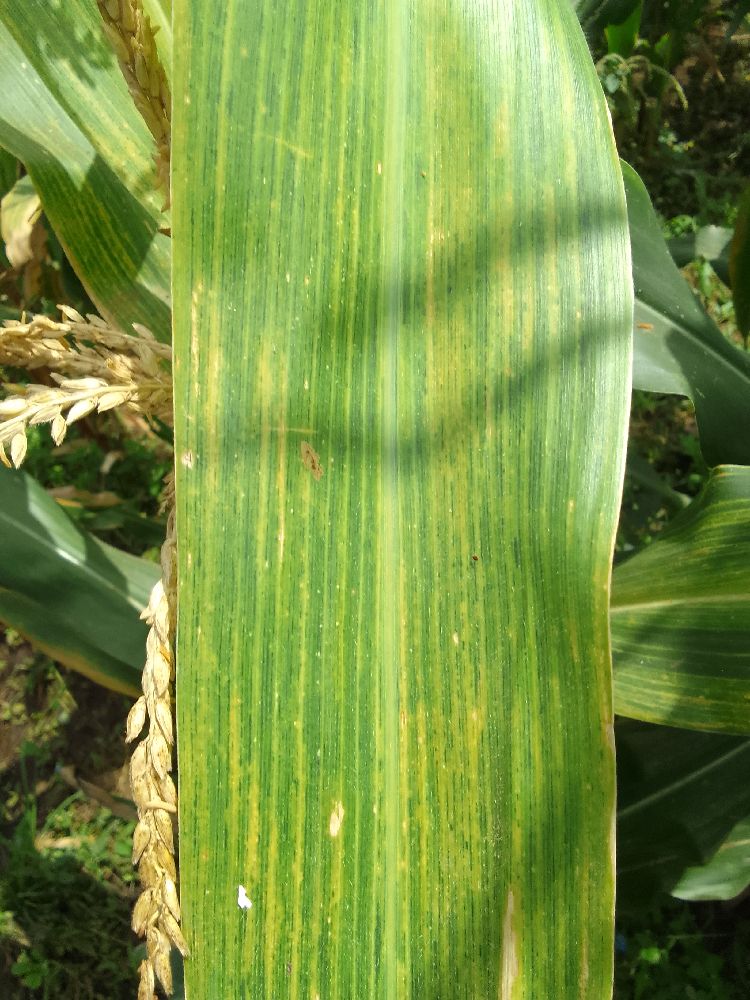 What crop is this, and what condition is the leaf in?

maize, maize lethal necrosis
